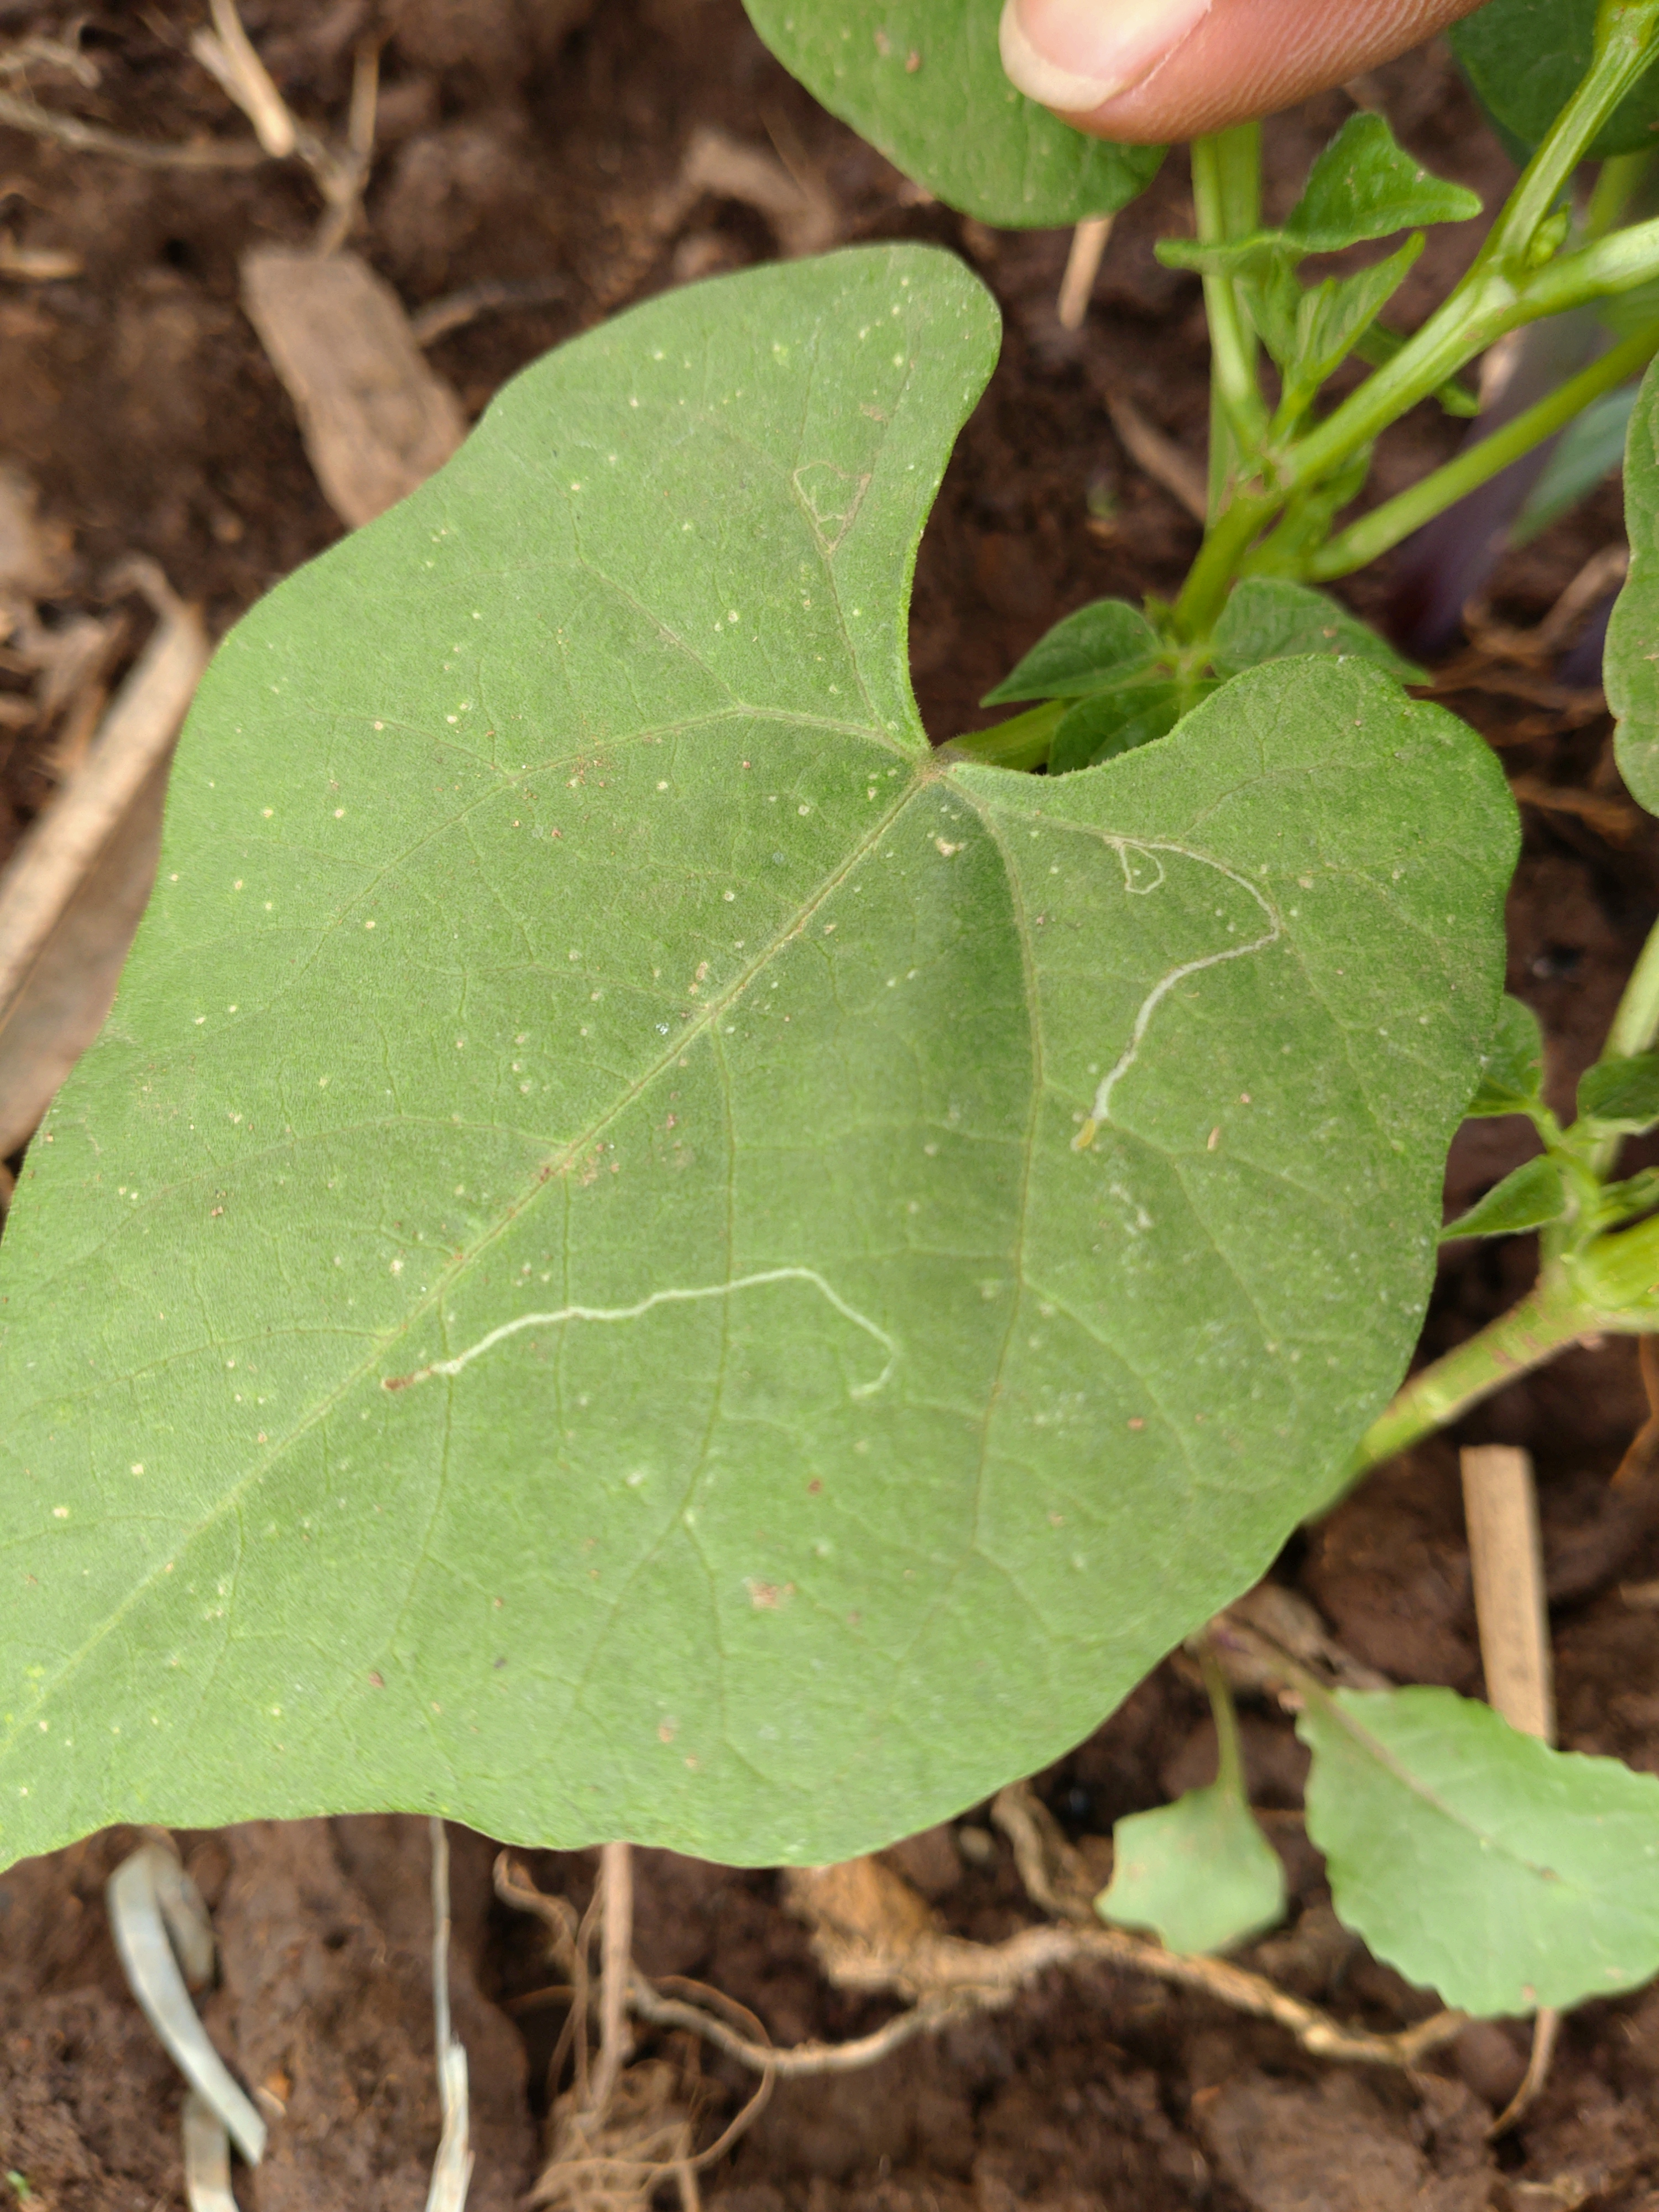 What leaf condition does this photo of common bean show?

healthy
